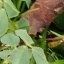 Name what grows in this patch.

unstructured weed
